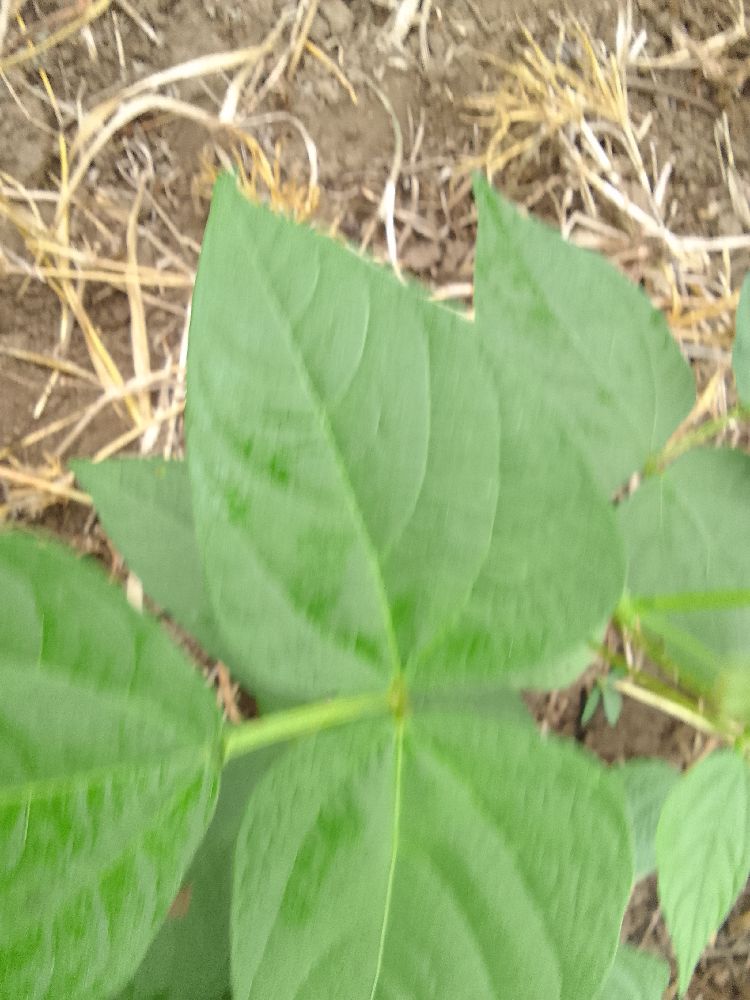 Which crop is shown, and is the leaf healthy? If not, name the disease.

common bean, healthy
